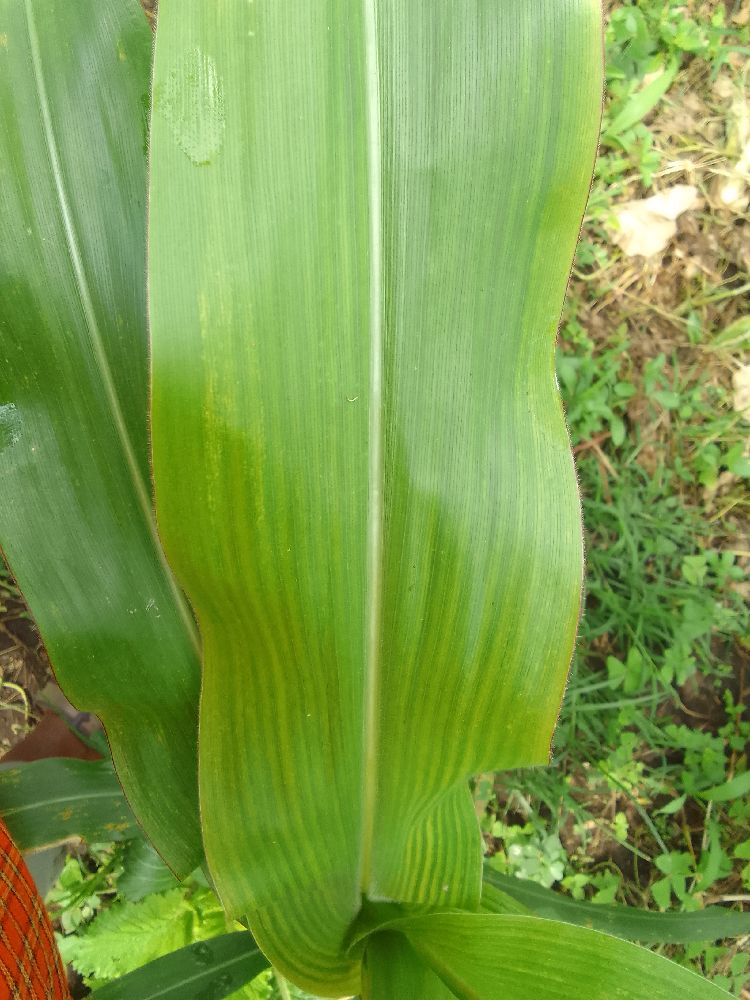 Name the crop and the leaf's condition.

maize, maize streak virus
